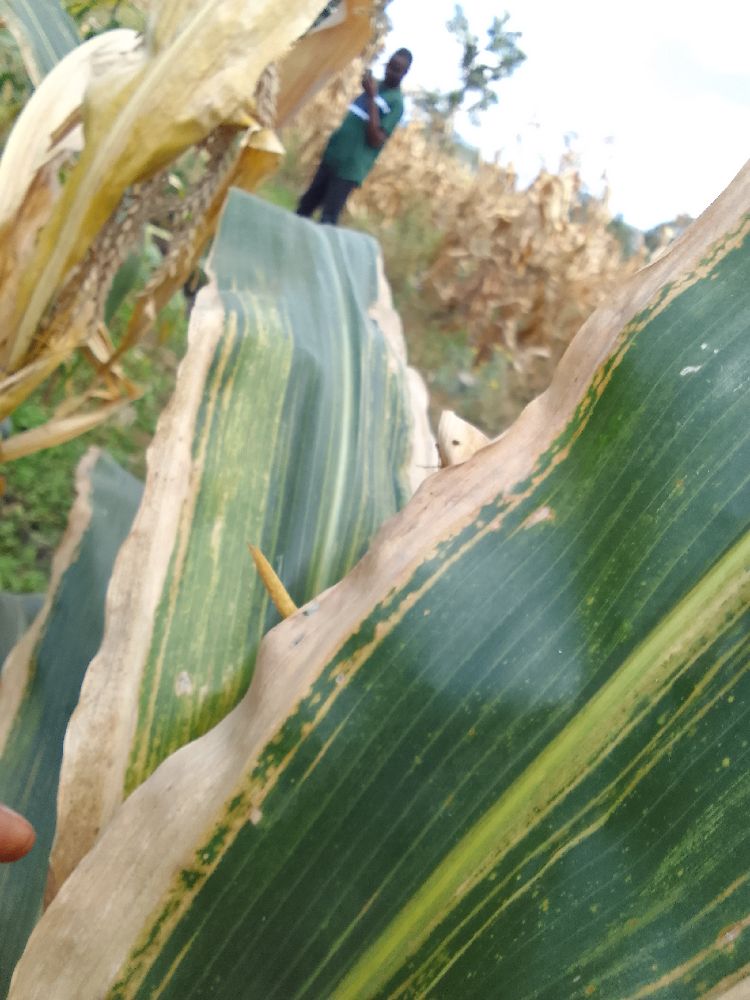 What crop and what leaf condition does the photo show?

maize, maize lethal necrosis
